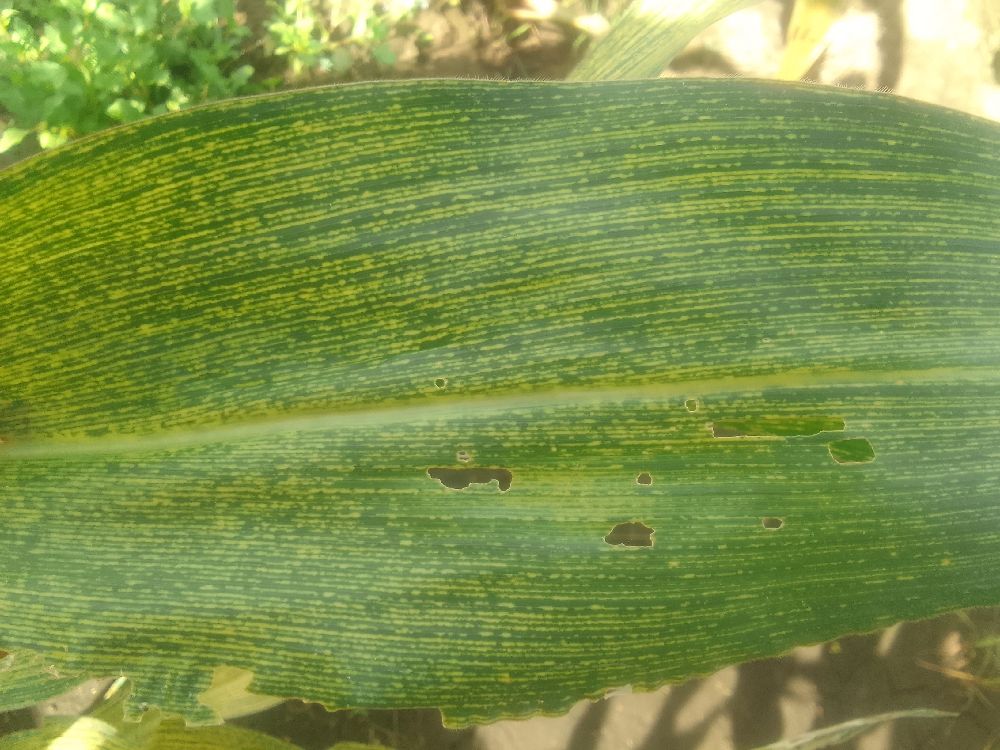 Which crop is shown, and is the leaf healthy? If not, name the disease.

maize, maize streak virus
